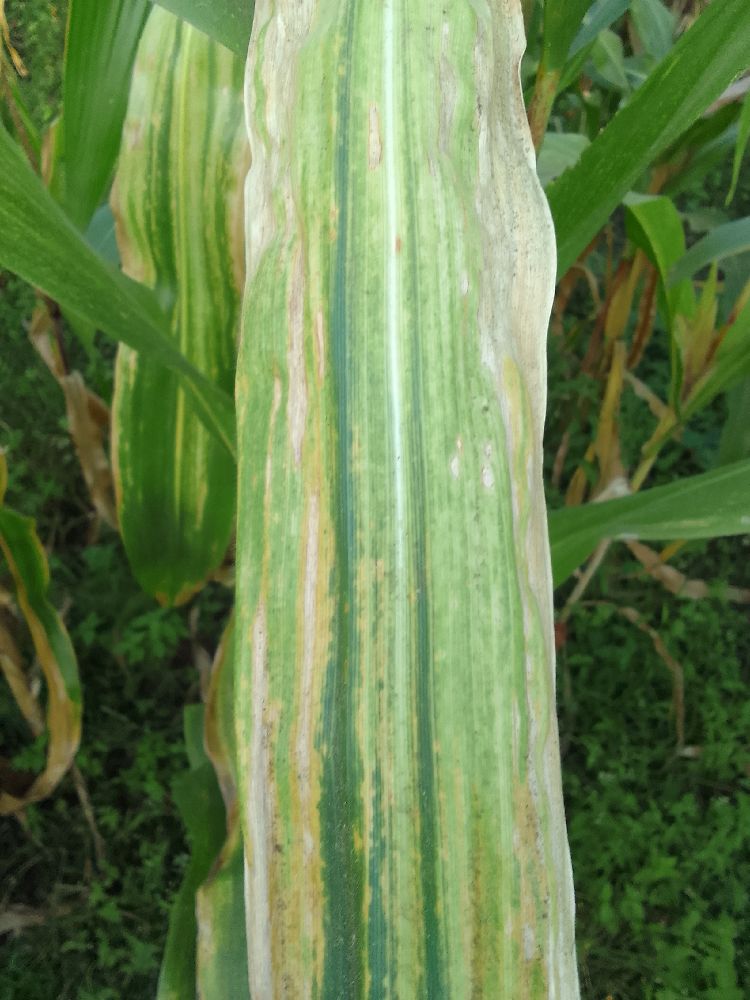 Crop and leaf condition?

maize, maize lethal necrosis
